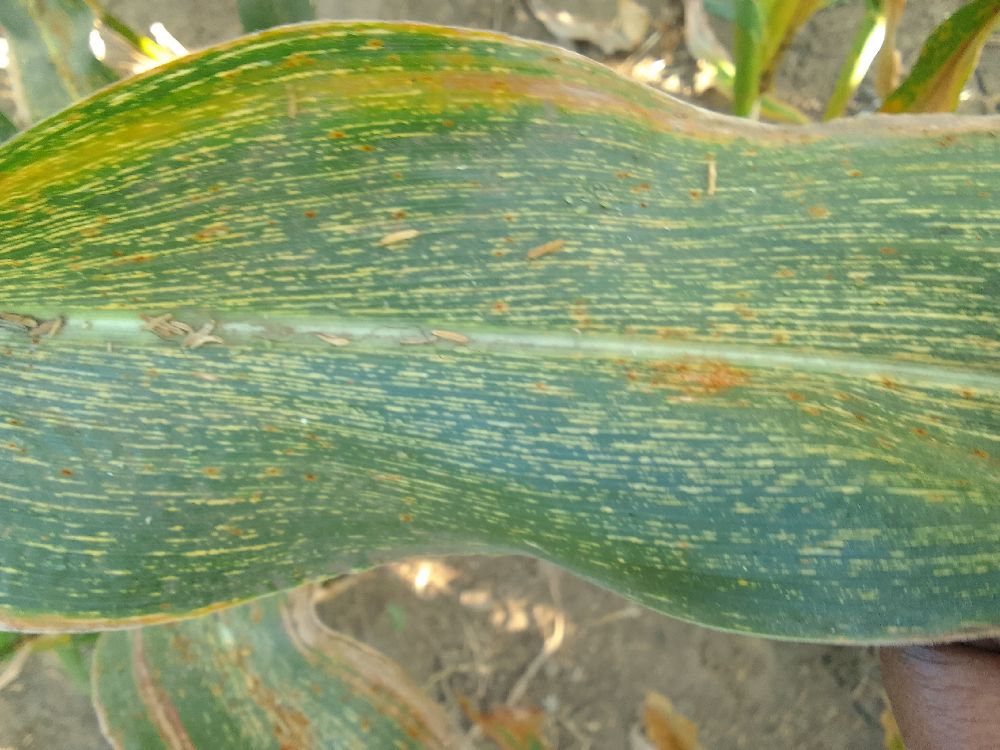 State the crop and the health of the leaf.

maize, maize streak virus
